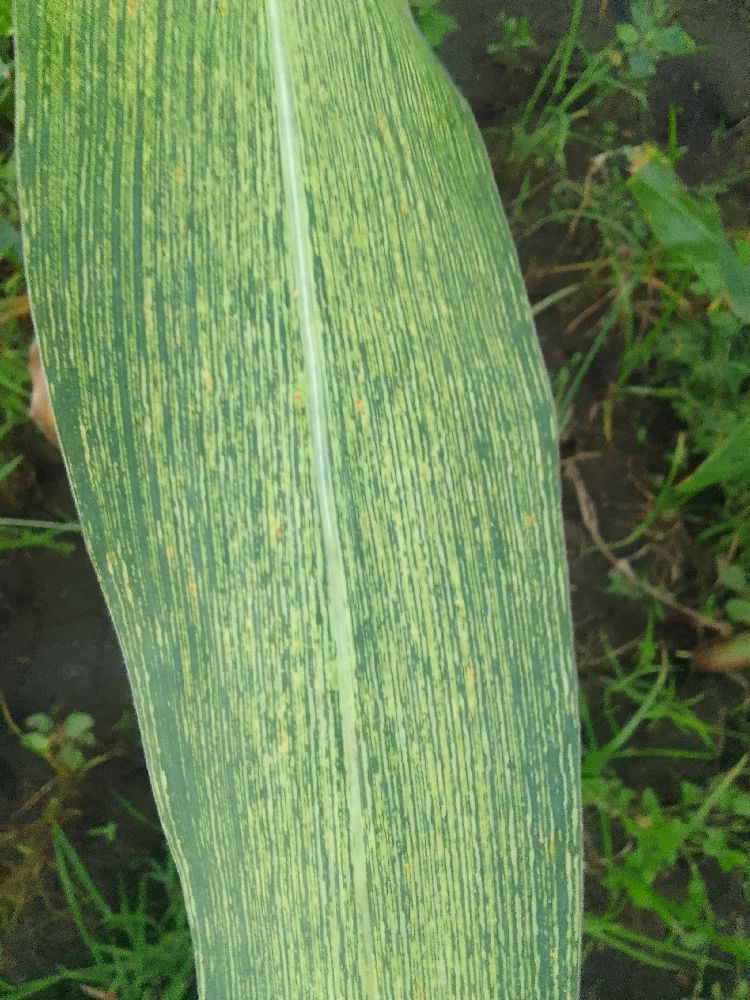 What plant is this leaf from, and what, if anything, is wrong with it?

maize, healthy
